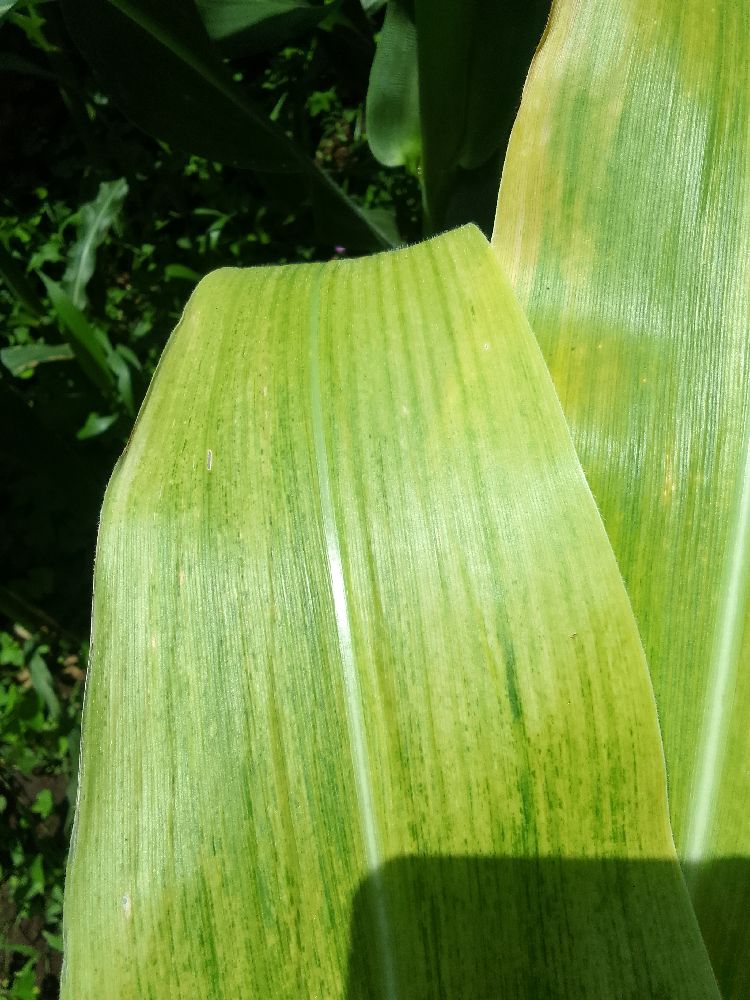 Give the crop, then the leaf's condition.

maize, maize lethal necrosis
